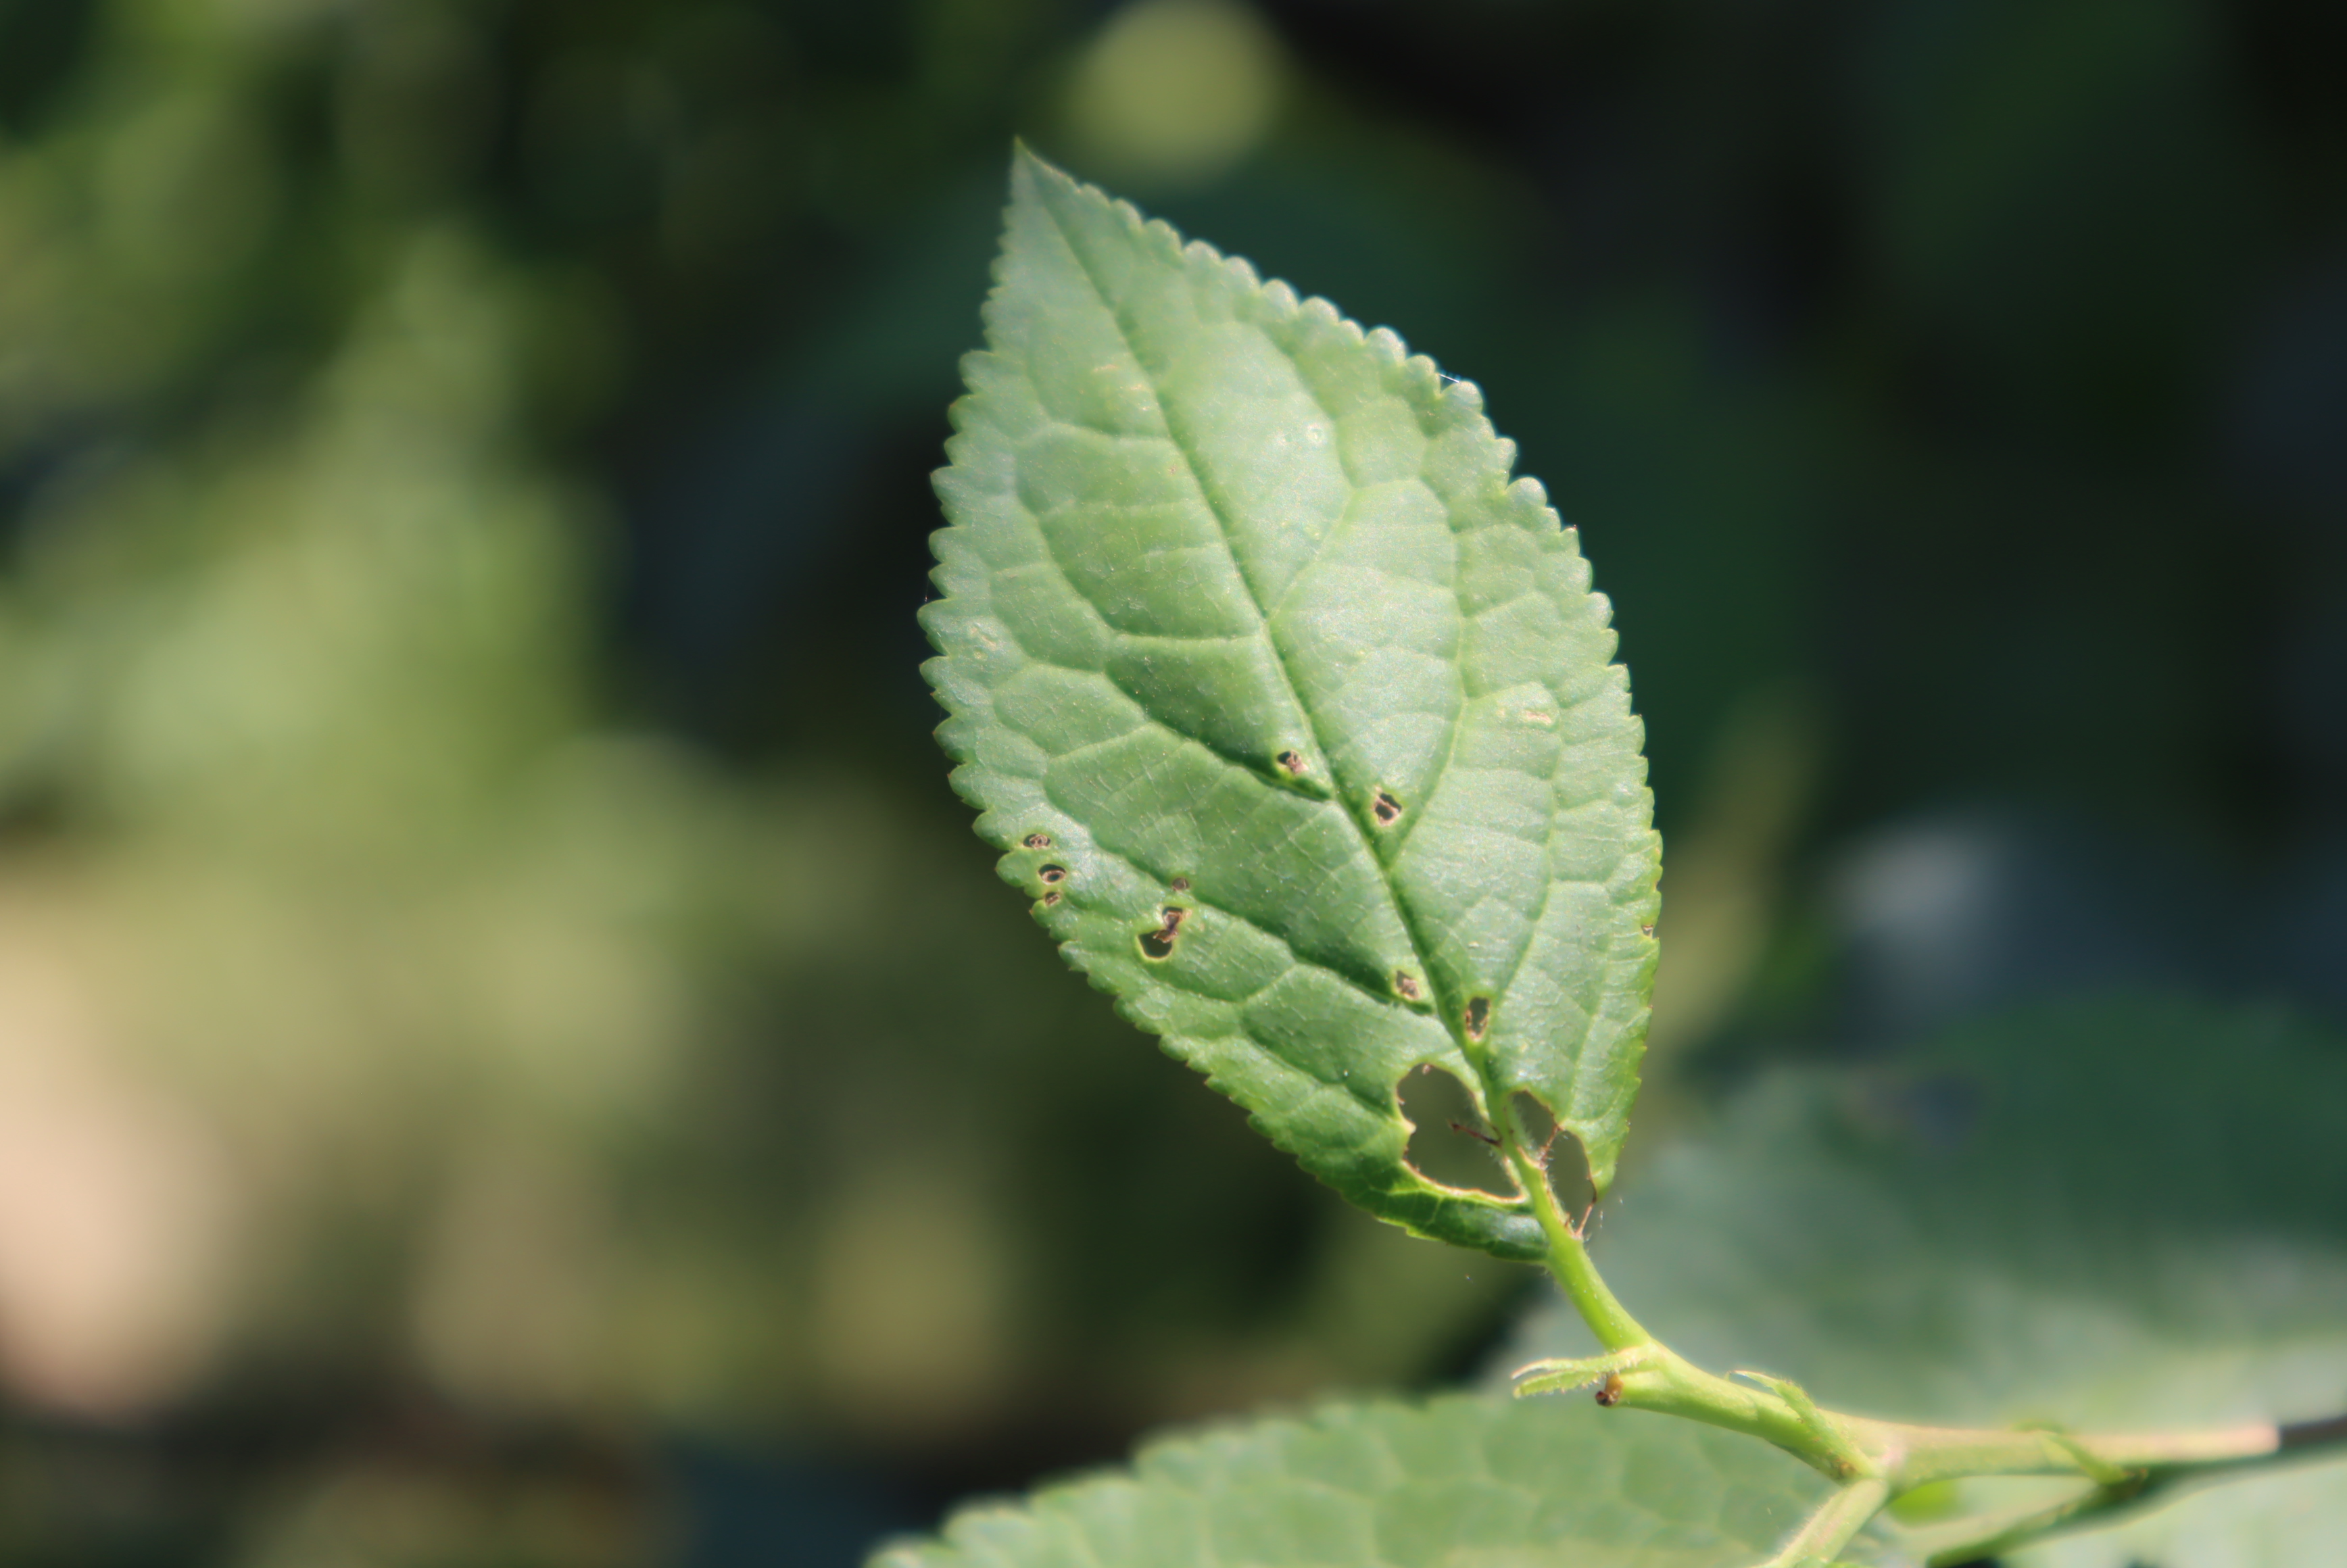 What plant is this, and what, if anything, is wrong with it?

plum, shot hole disease
